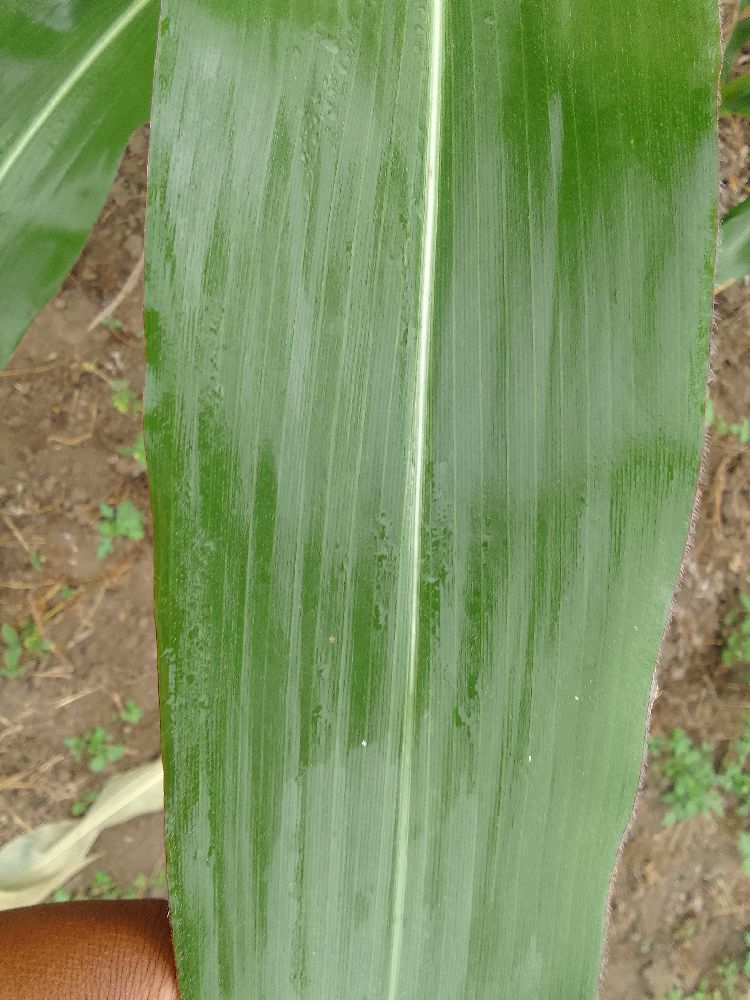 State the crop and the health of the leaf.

maize, healthy
